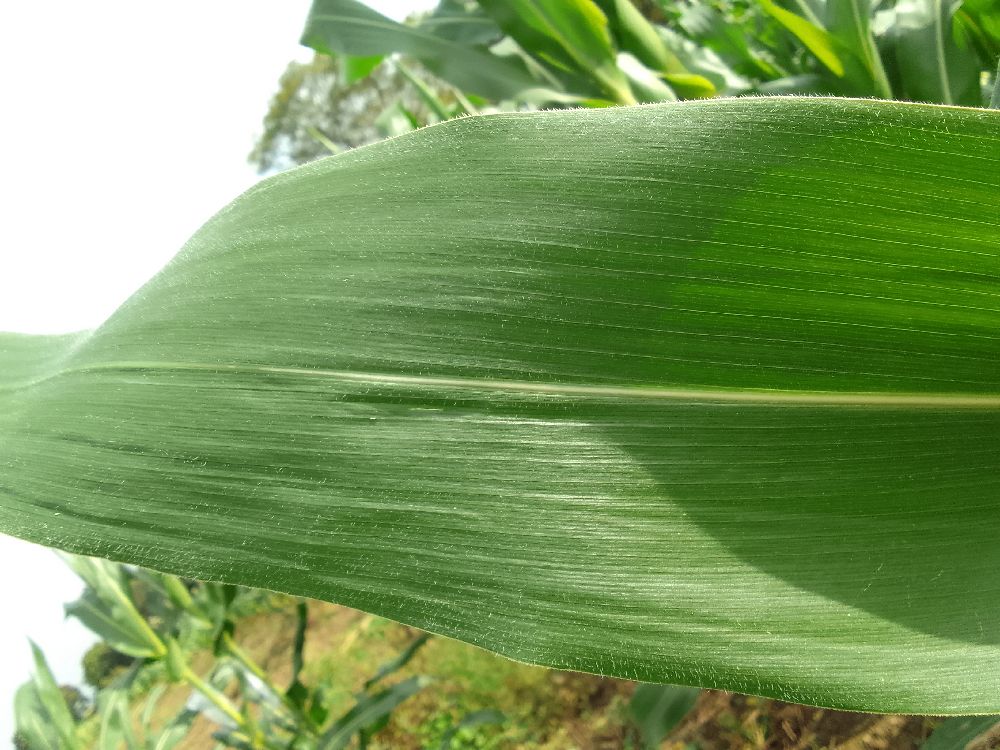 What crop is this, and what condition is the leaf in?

maize, healthy
